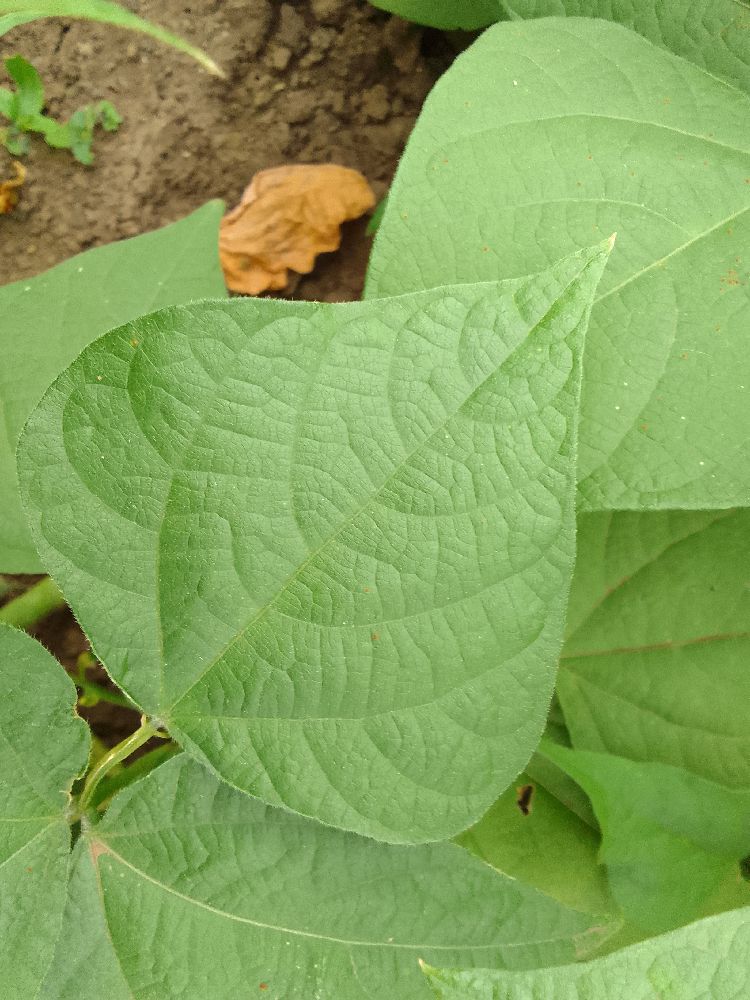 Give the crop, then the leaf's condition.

common bean, healthy
